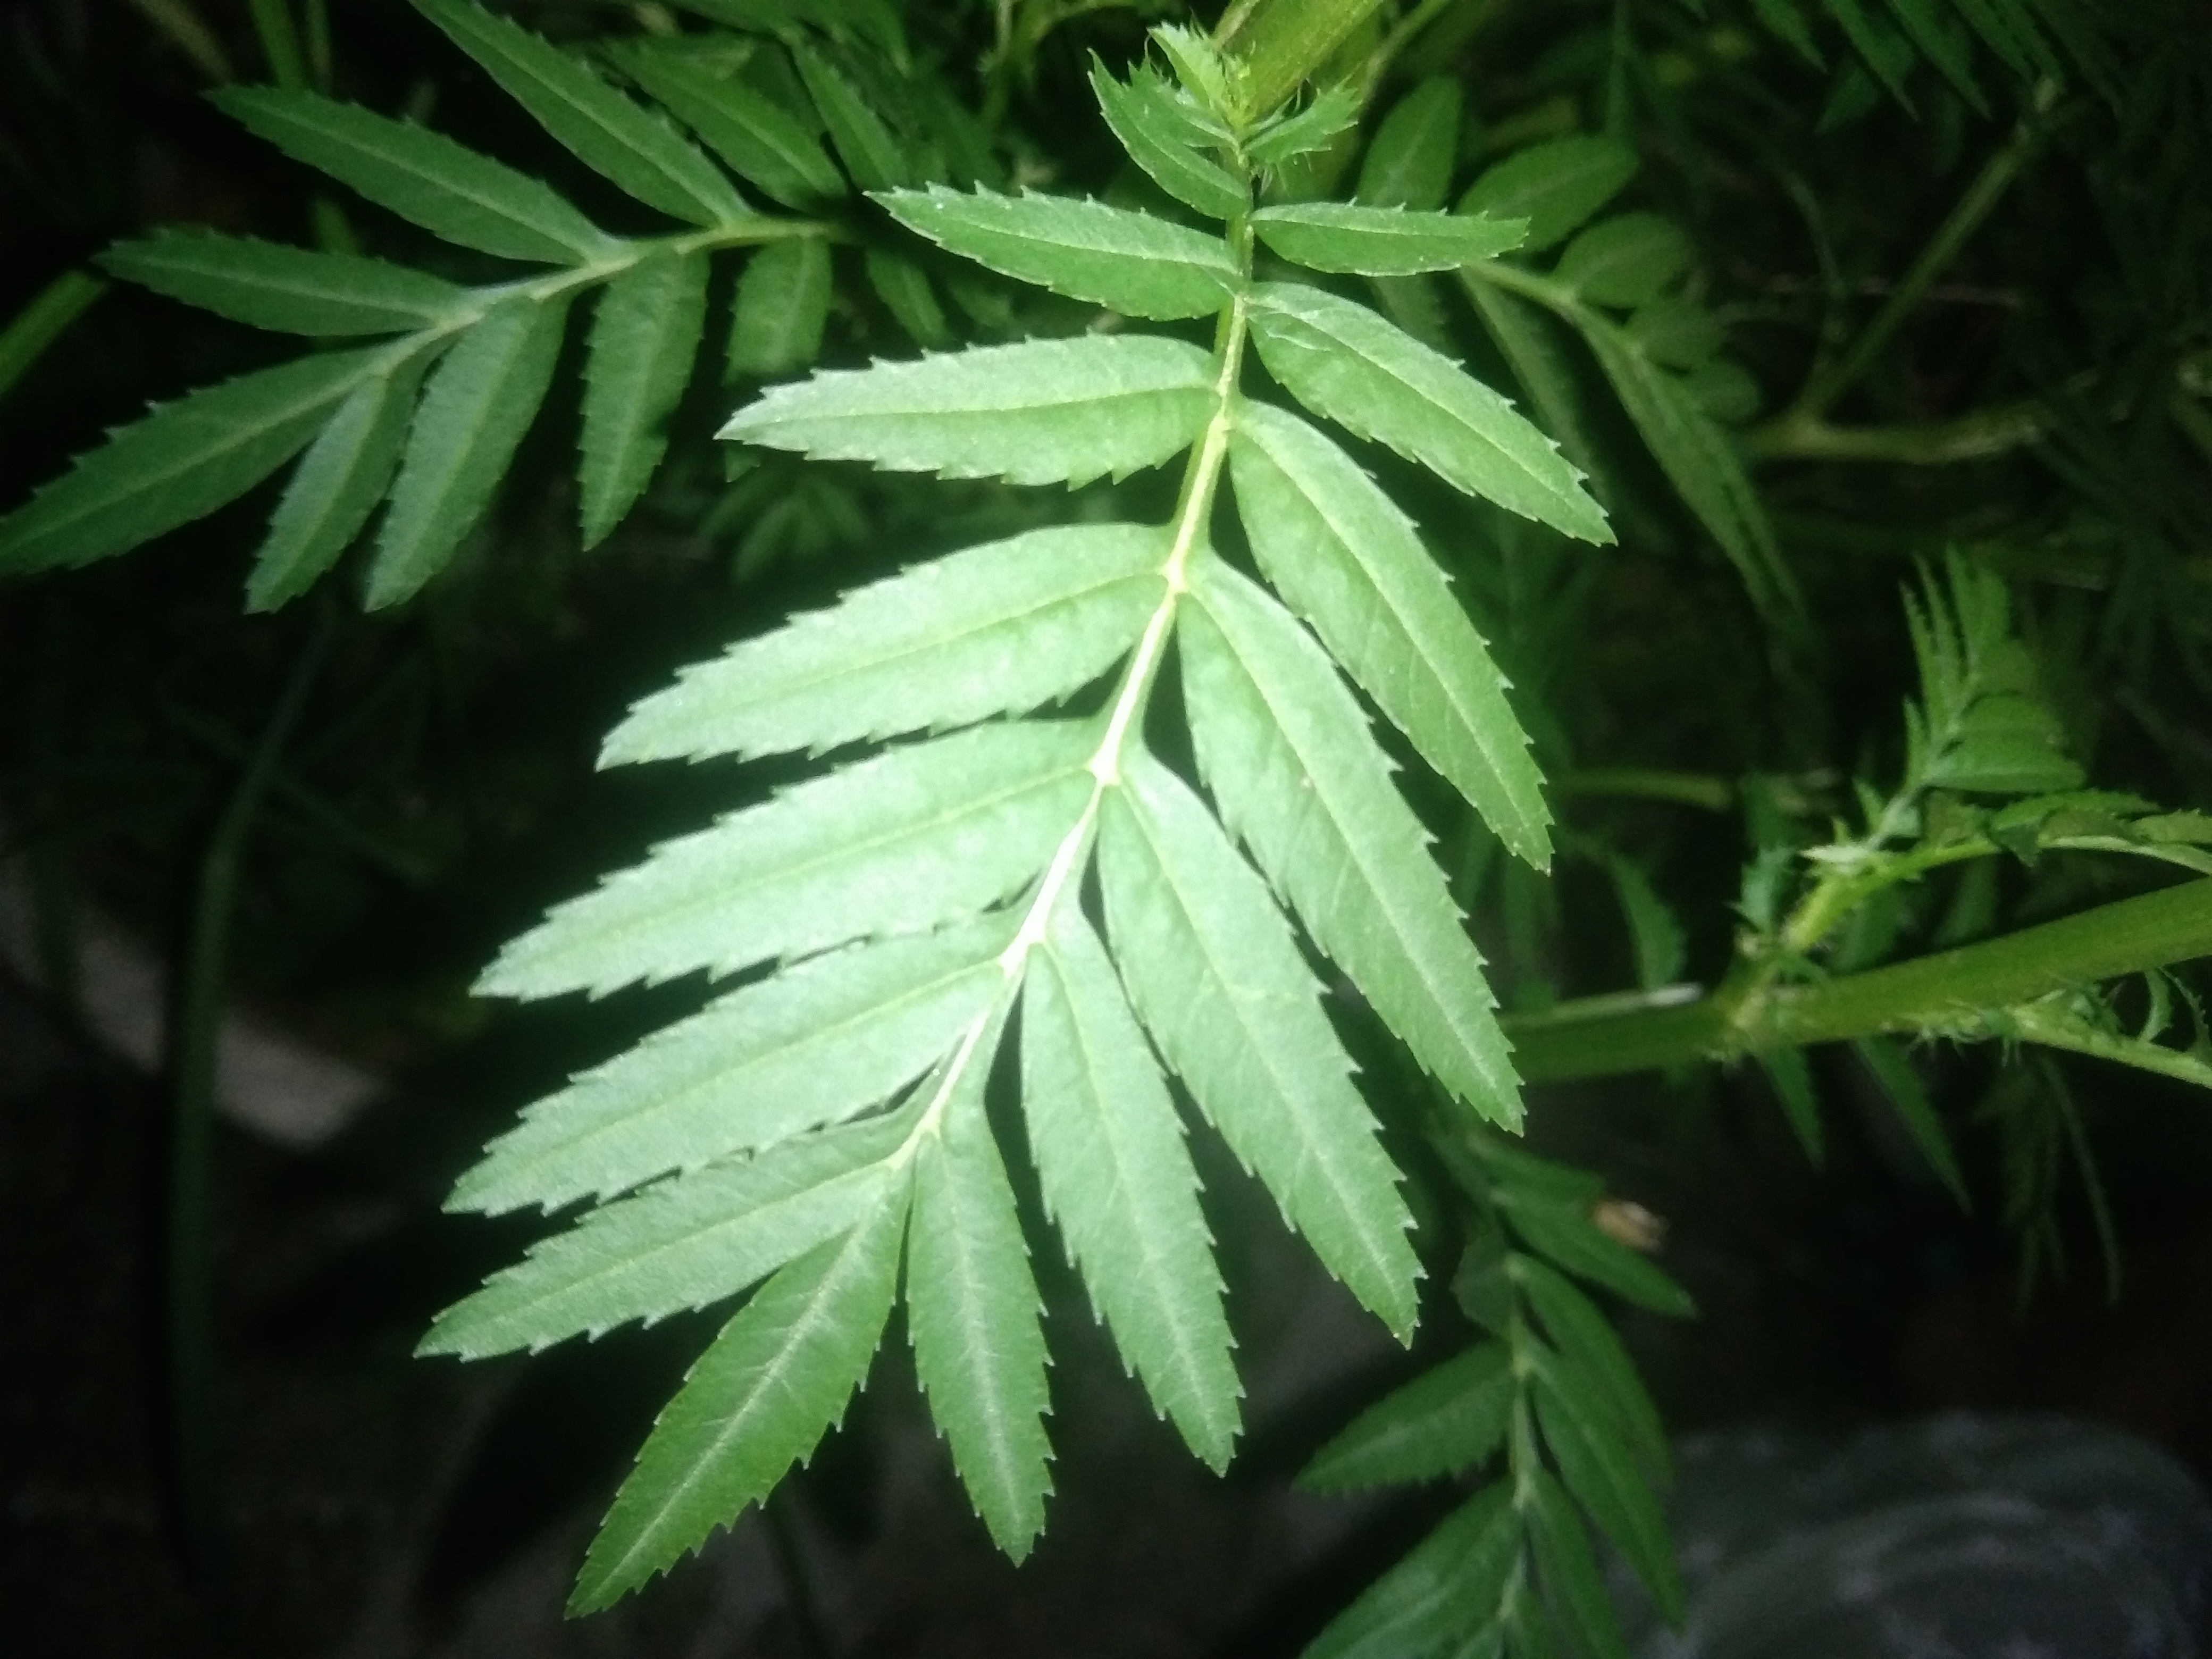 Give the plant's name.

marigold
